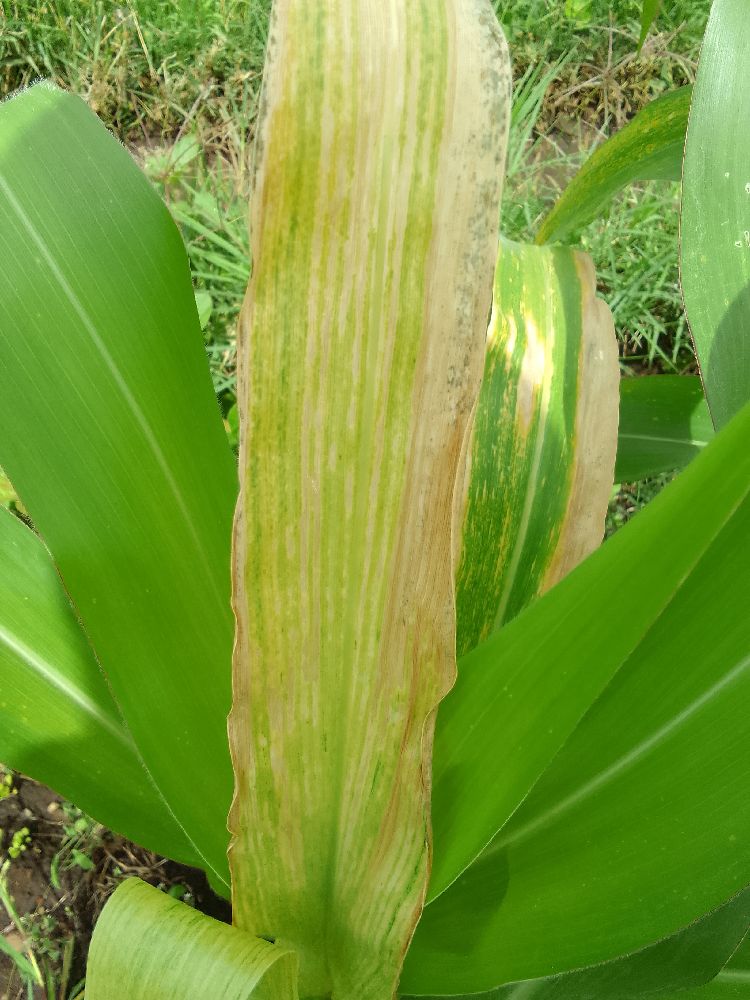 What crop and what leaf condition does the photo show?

maize, maize lethal necrosis
